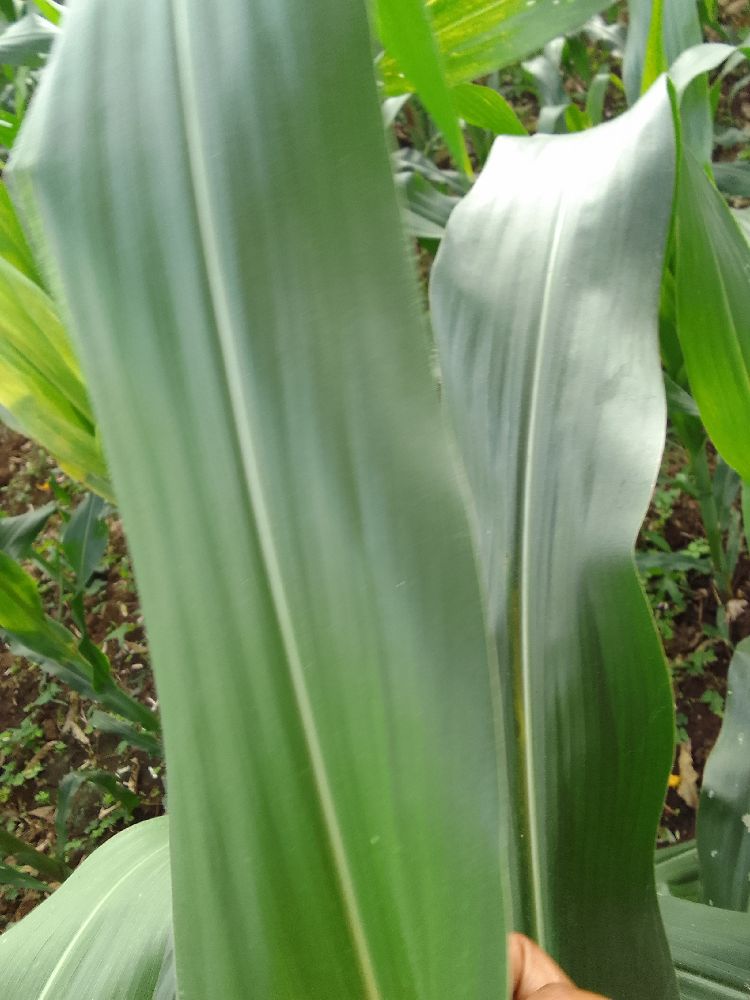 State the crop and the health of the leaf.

maize, healthy
